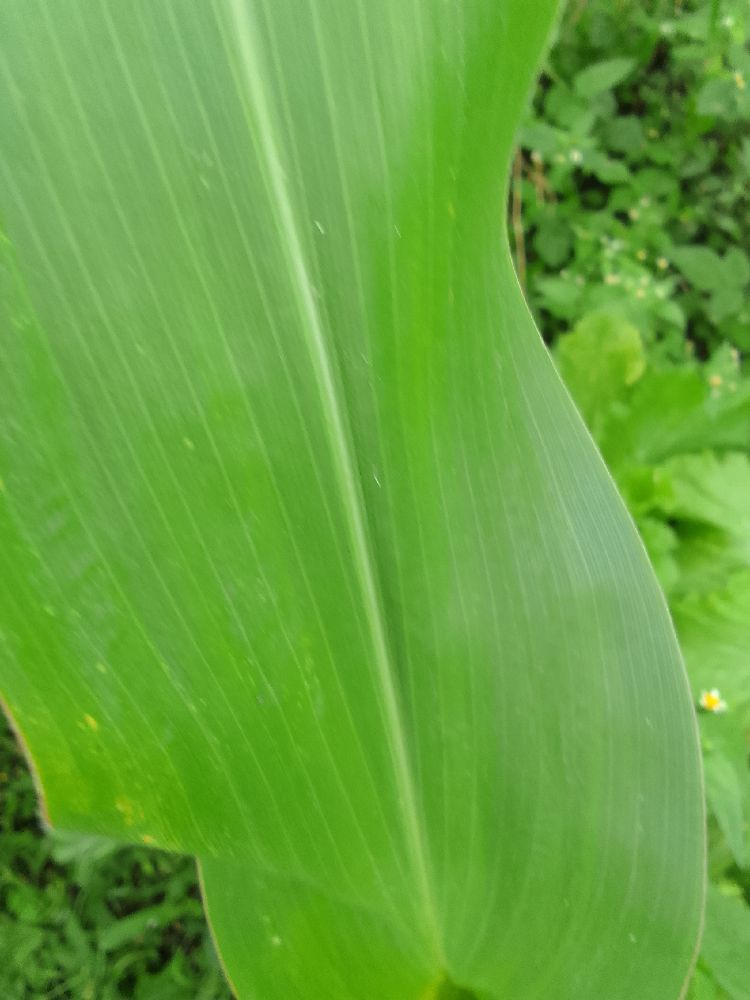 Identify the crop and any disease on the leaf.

maize, healthy
